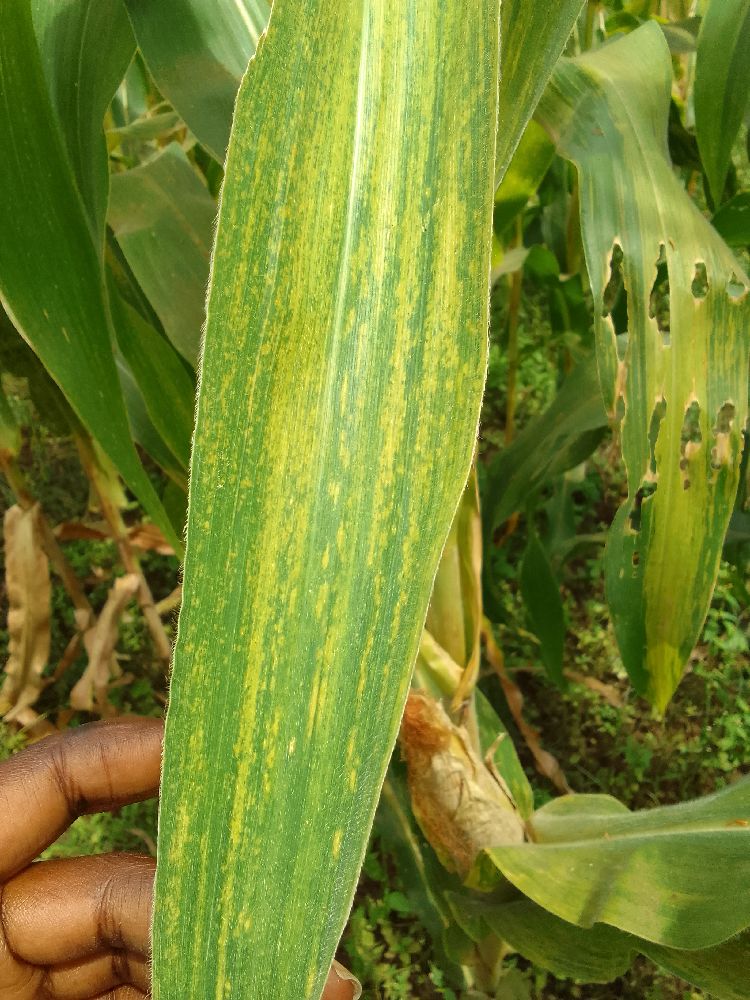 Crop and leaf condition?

maize, maize lethal necrosis
